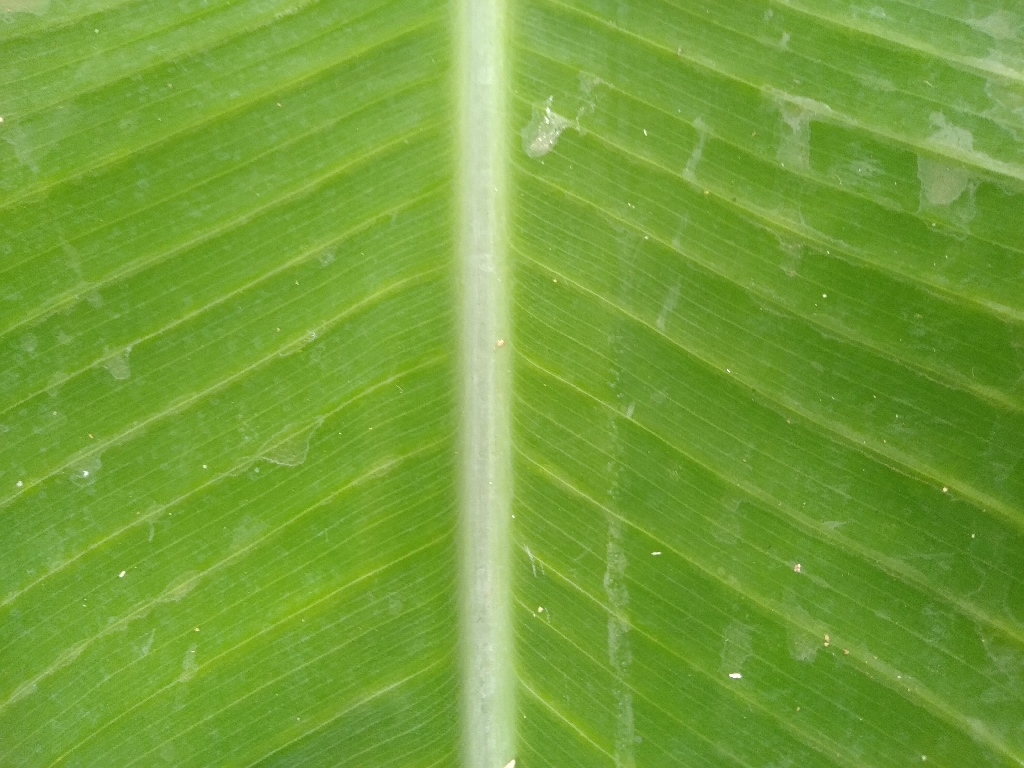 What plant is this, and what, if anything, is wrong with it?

banana, healthy
